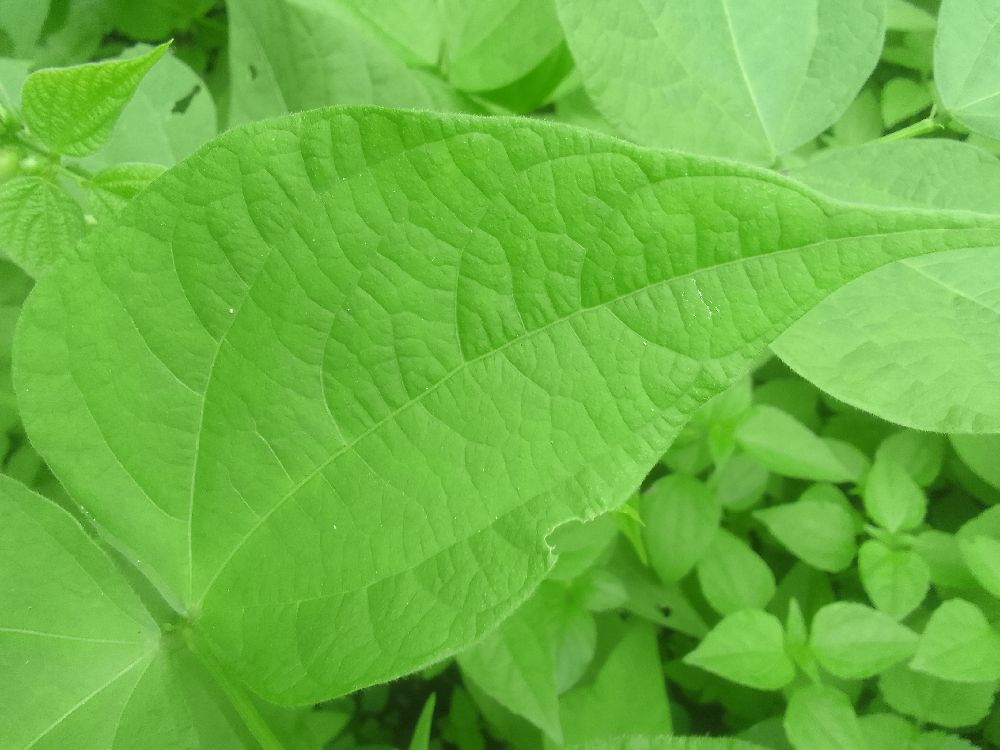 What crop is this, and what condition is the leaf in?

common bean, healthy
